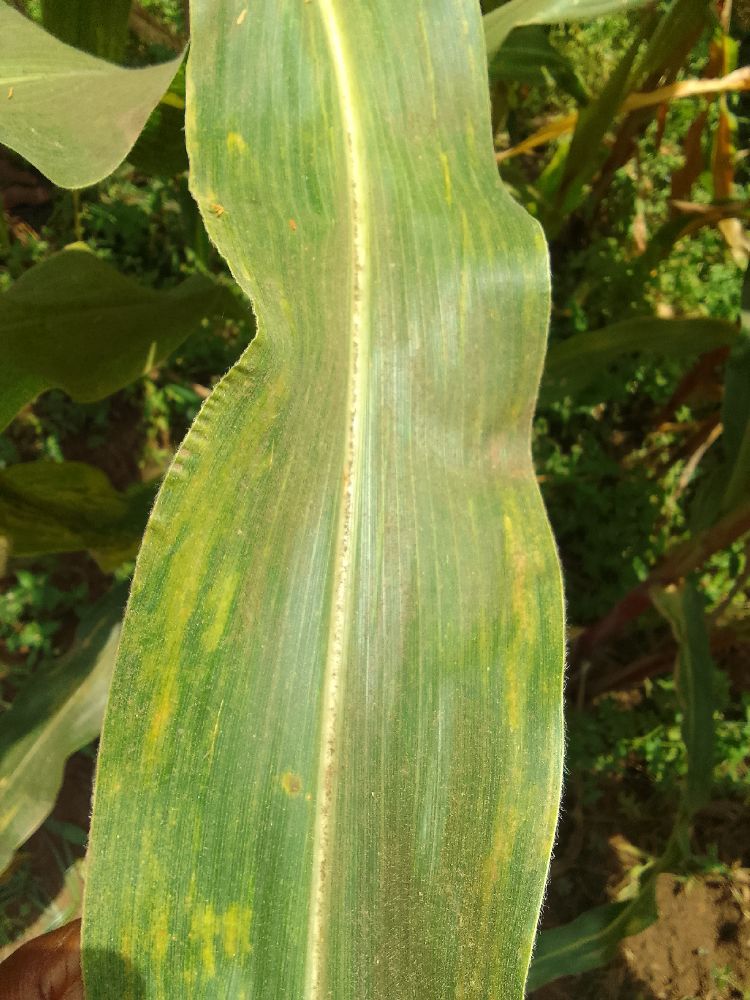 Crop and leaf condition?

maize, maize lethal necrosis
